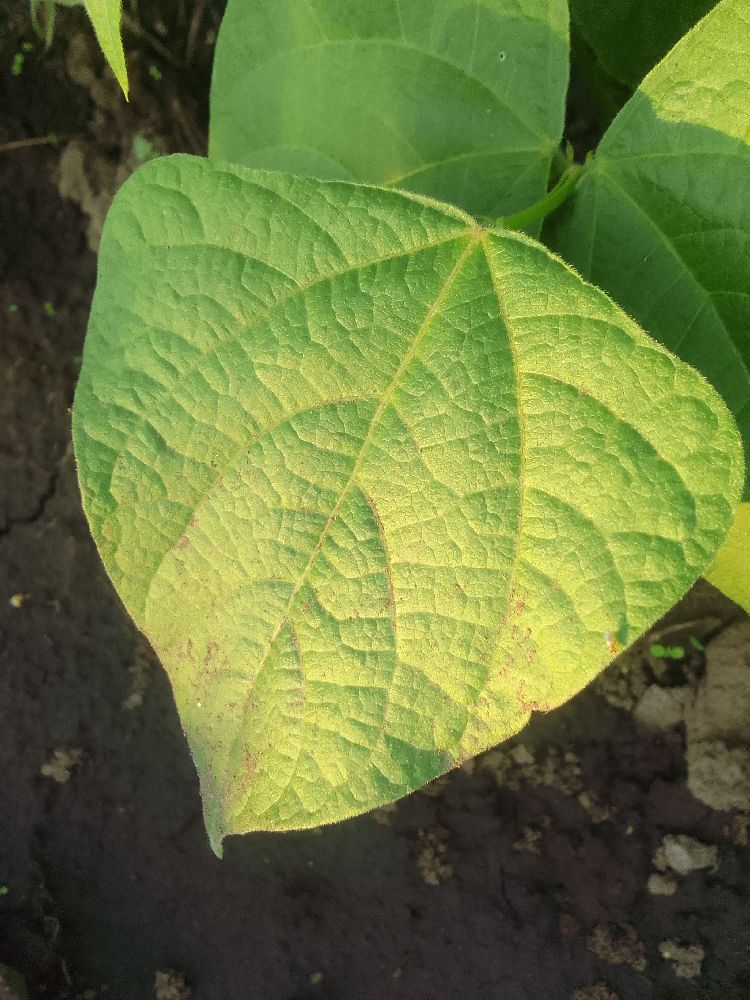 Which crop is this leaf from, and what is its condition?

common bean, healthy
